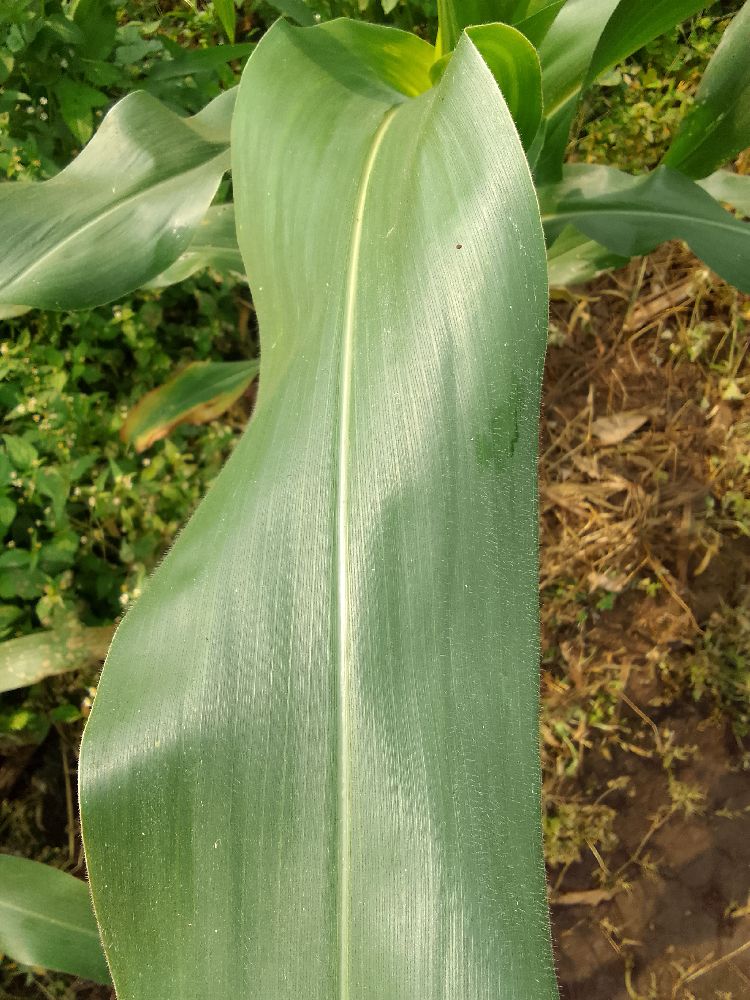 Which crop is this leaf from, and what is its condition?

maize, healthy
